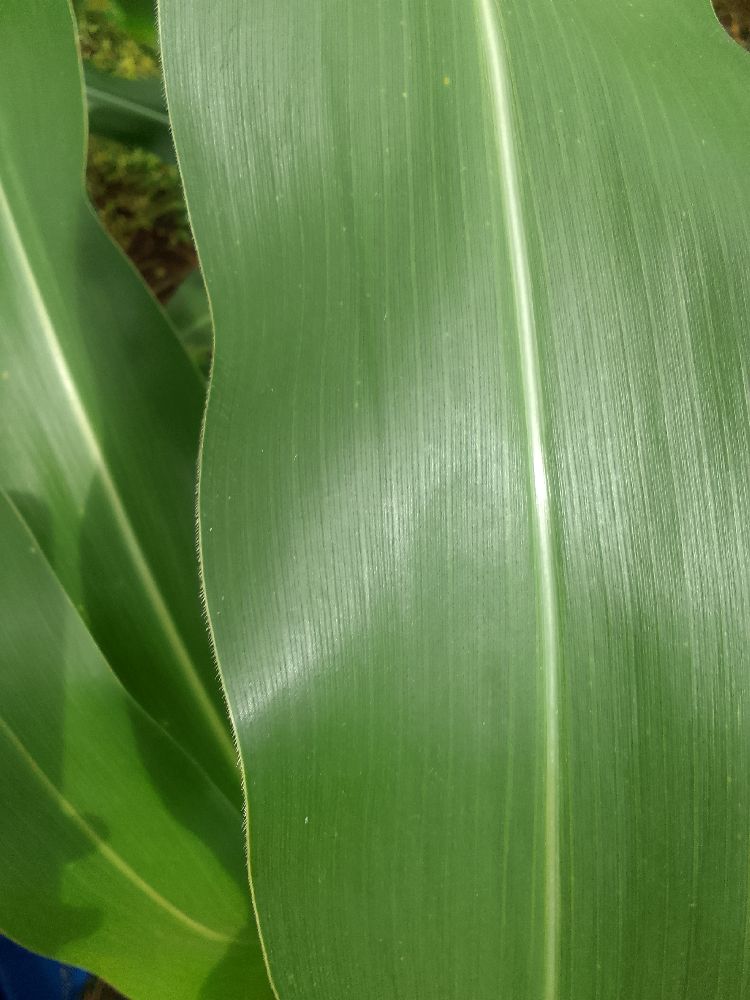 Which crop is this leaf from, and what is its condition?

maize, healthy
